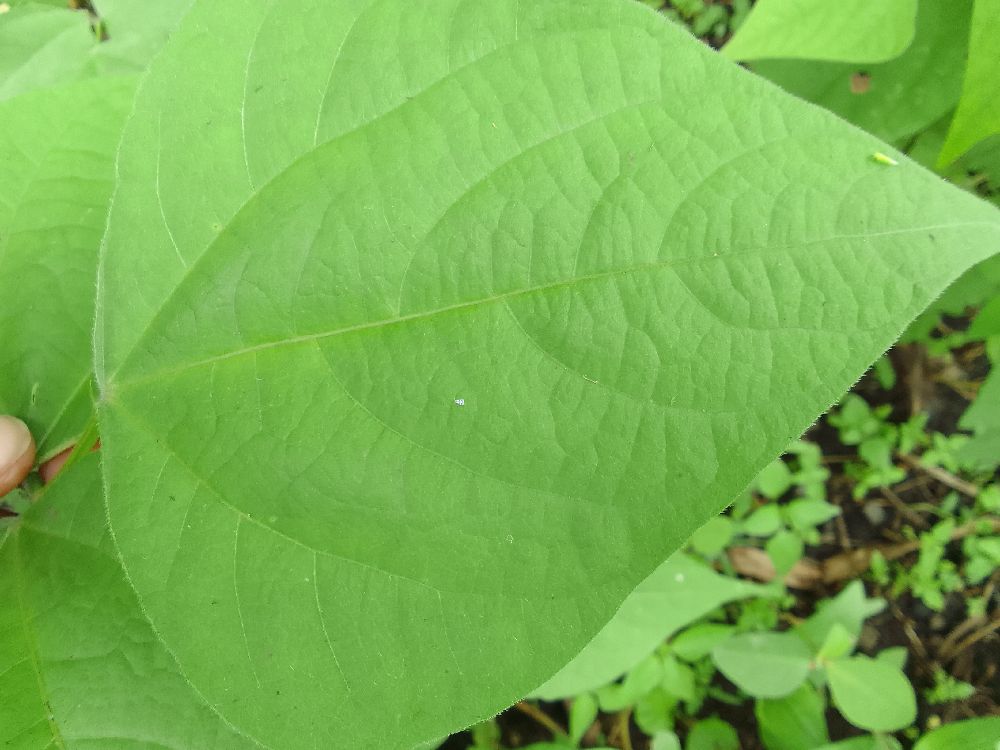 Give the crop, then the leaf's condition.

common bean, healthy
